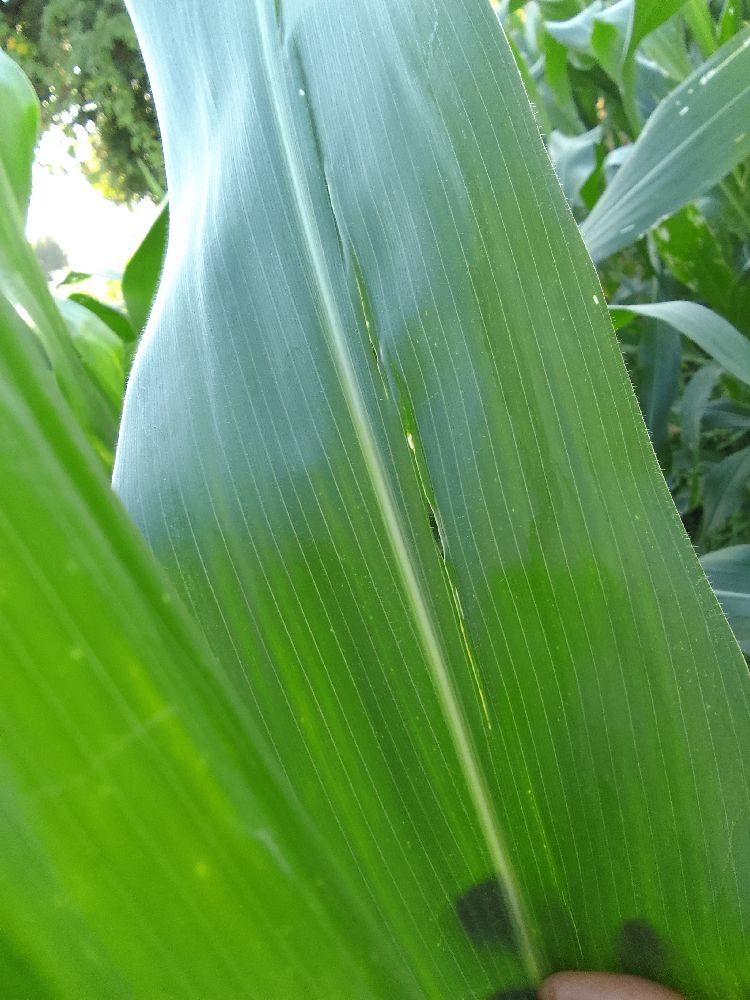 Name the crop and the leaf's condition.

maize, healthy
